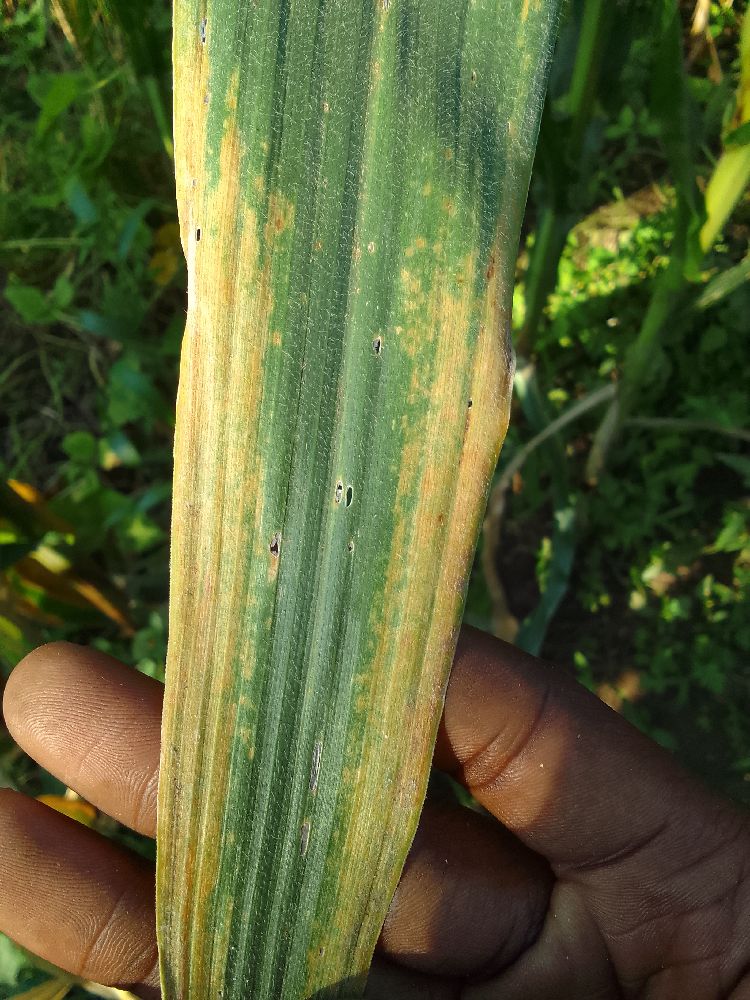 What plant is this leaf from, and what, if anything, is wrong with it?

maize, maize lethal necrosis
